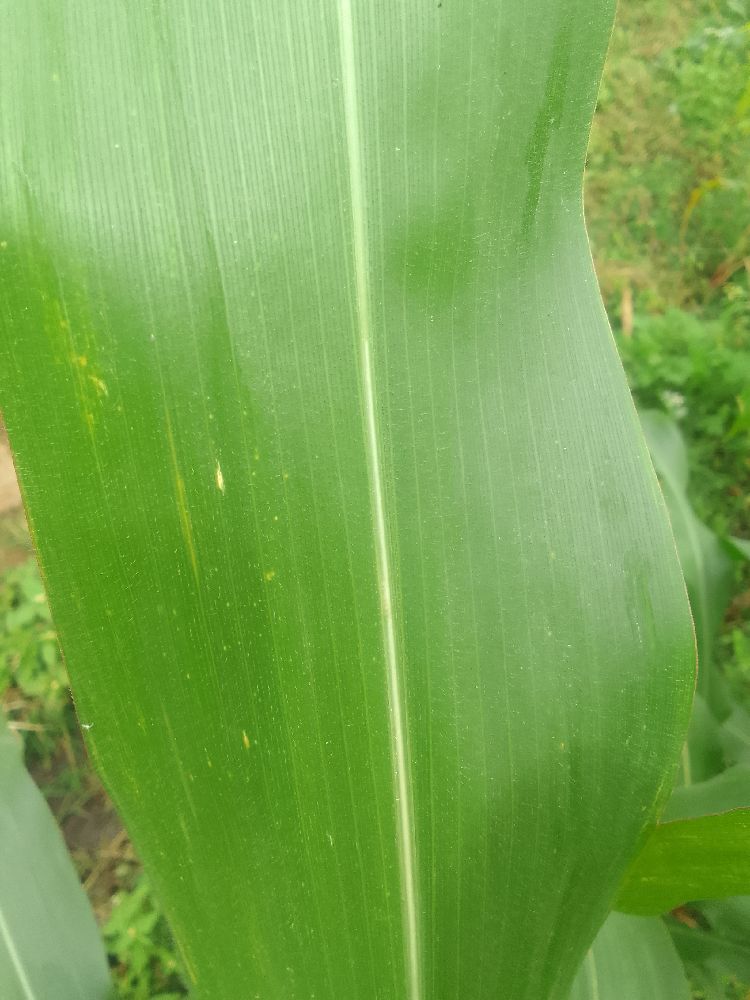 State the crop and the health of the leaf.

maize, healthy
